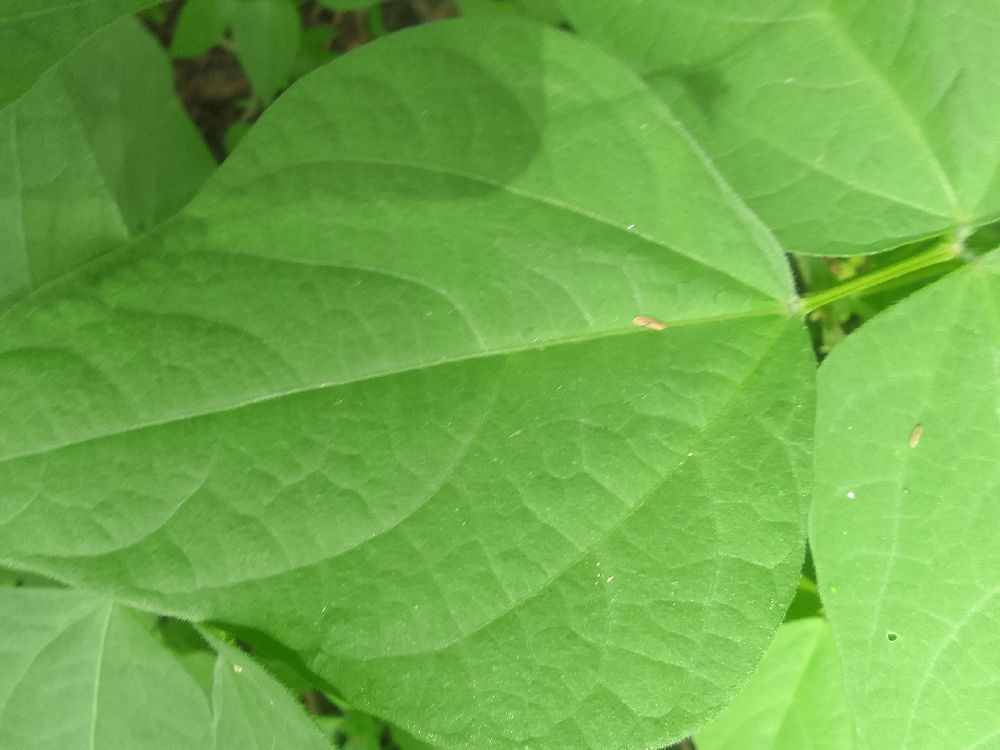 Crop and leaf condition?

common bean, healthy
